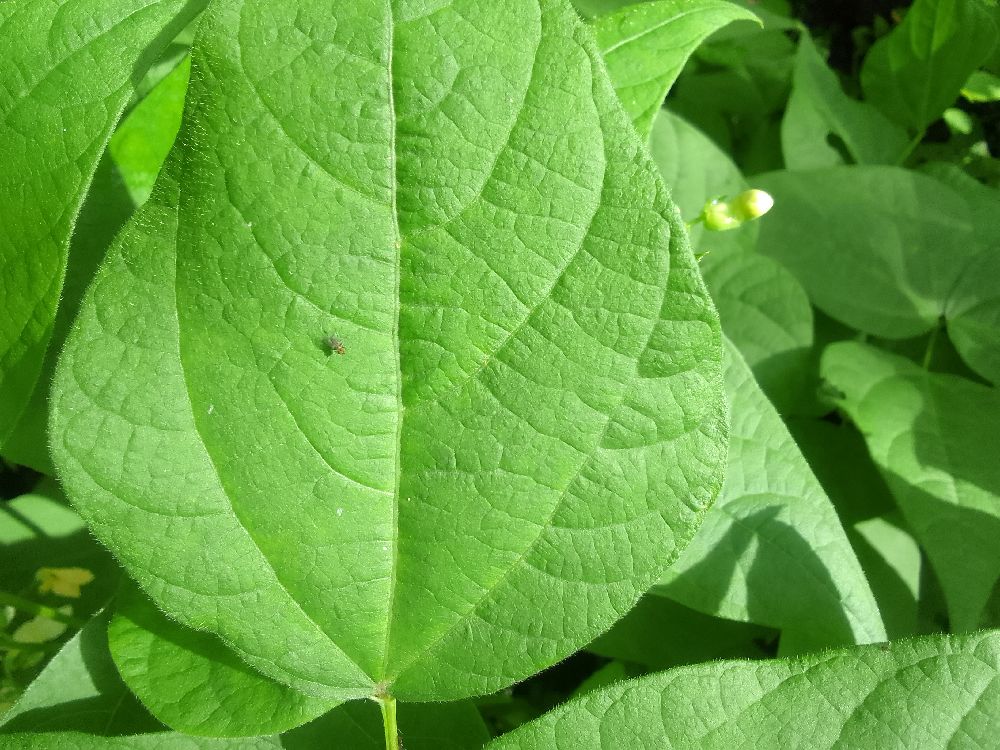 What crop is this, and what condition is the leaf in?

common bean, healthy
